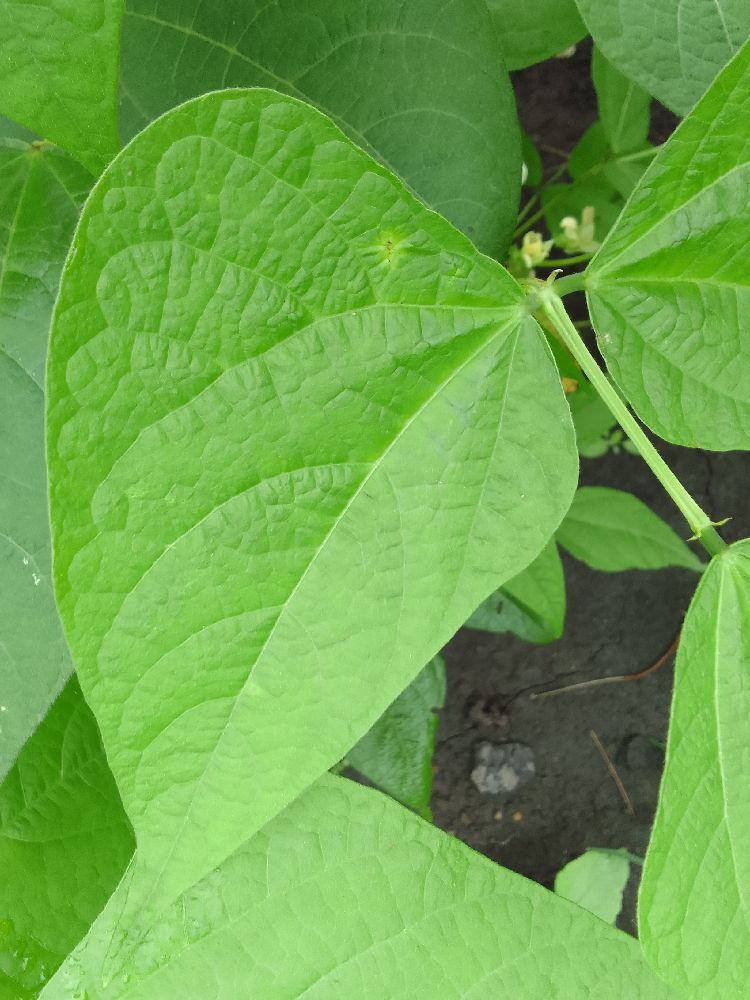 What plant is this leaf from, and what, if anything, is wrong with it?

common bean, healthy
